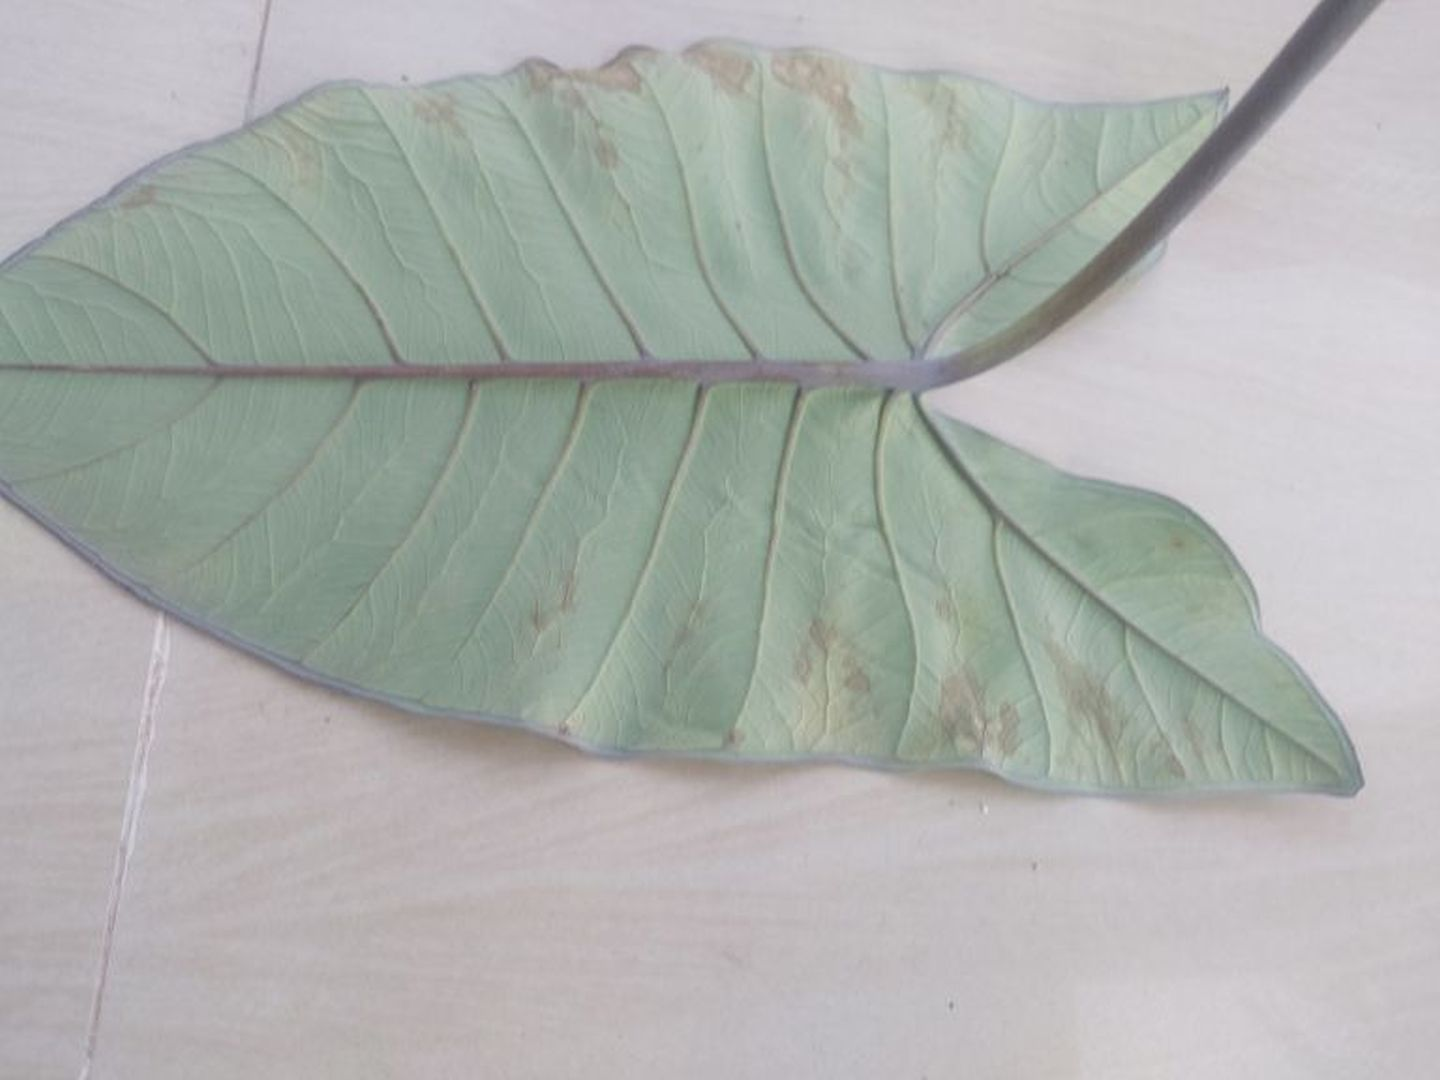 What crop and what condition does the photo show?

taro, leaf blight
